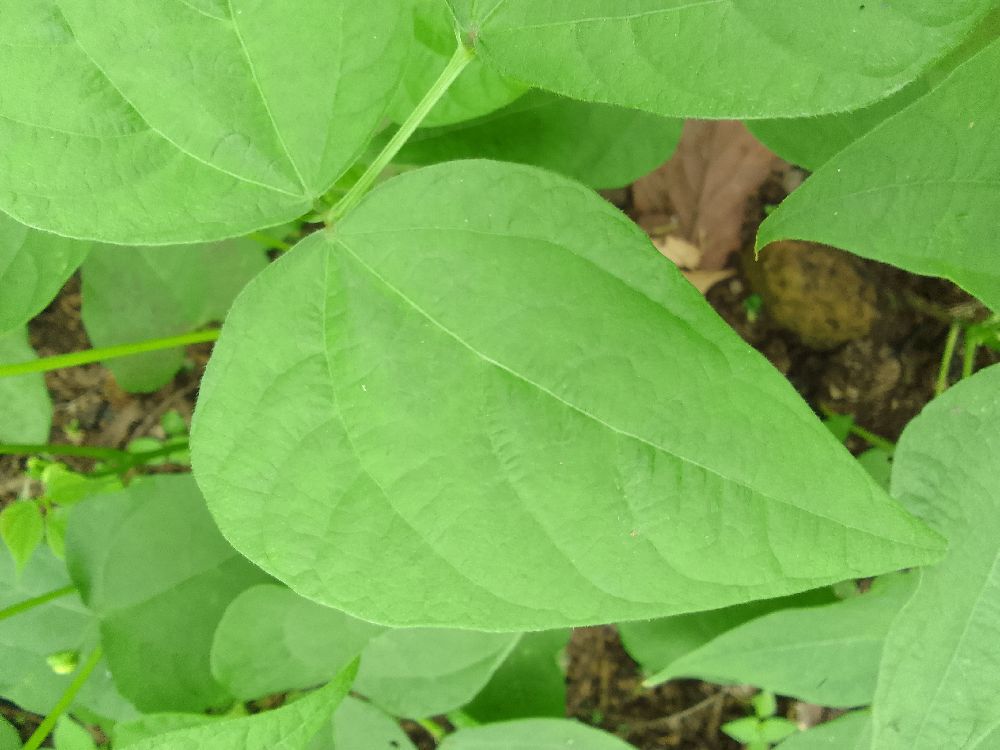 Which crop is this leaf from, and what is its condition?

common bean, healthy
